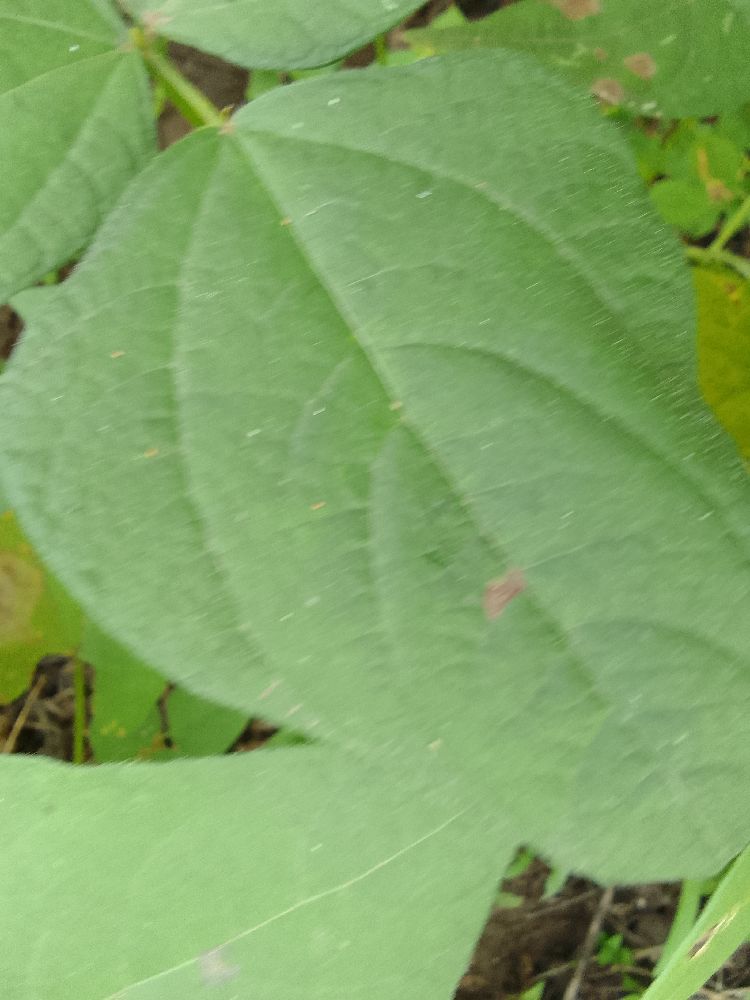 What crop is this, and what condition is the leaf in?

common bean, healthy
